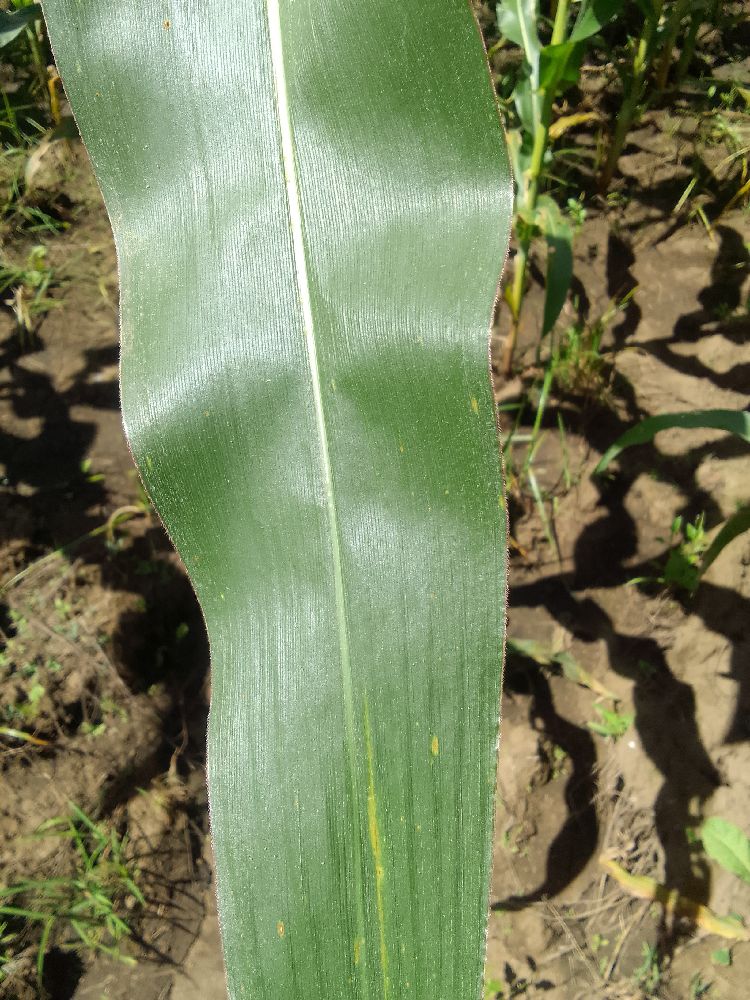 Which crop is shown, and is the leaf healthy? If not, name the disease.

maize, healthy
